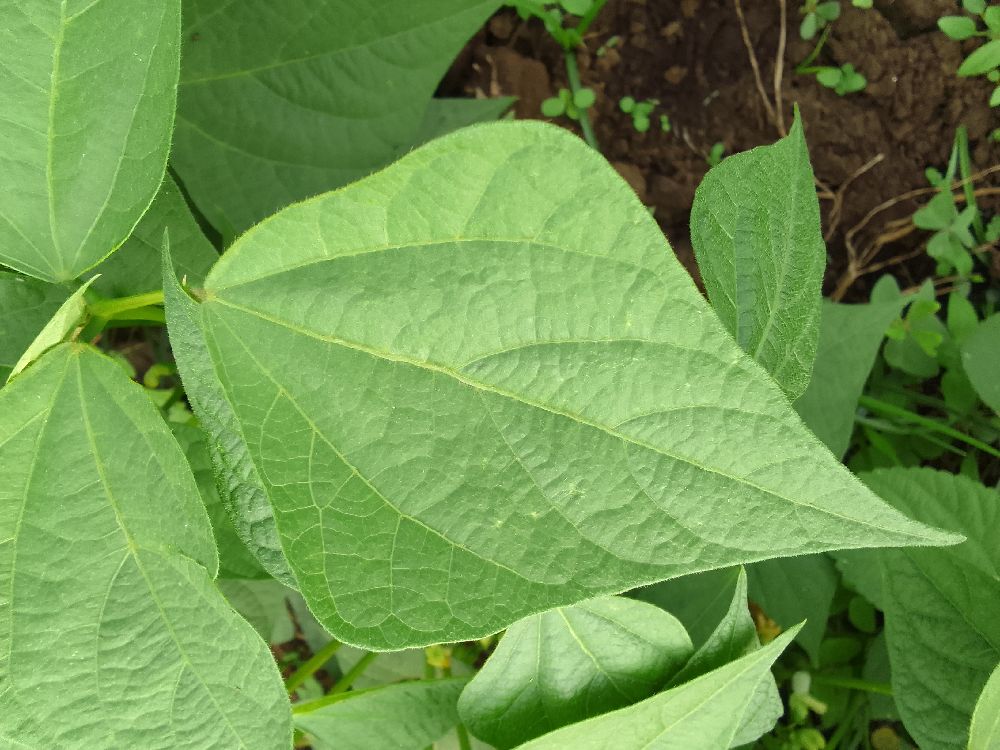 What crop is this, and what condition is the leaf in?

common bean, healthy
